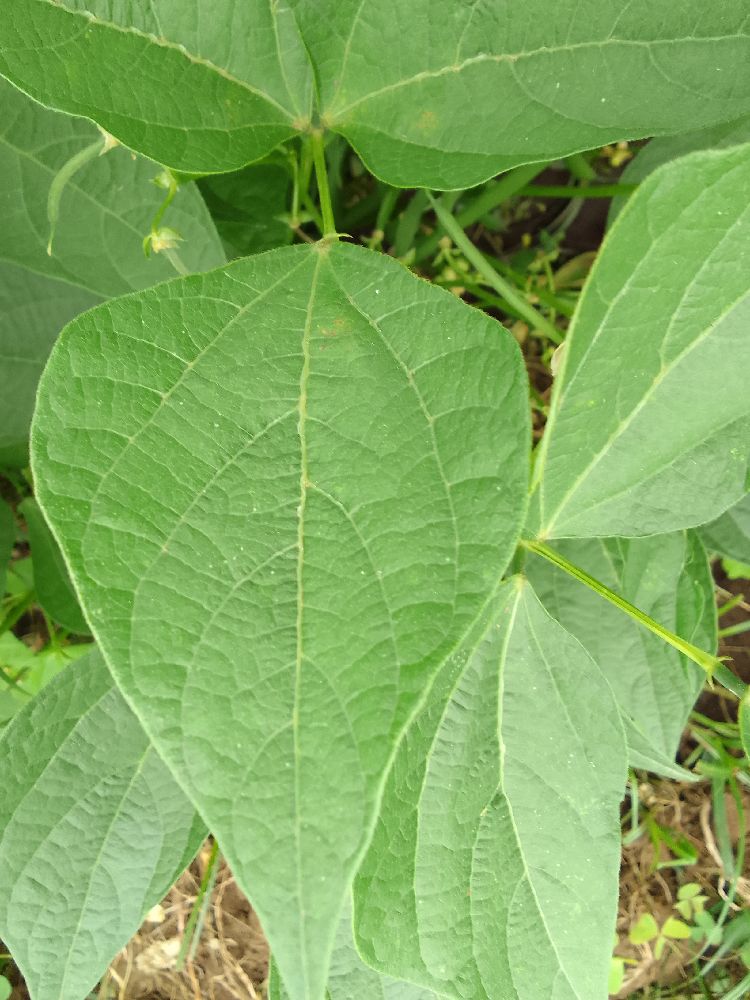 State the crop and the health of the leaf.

common bean, healthy
